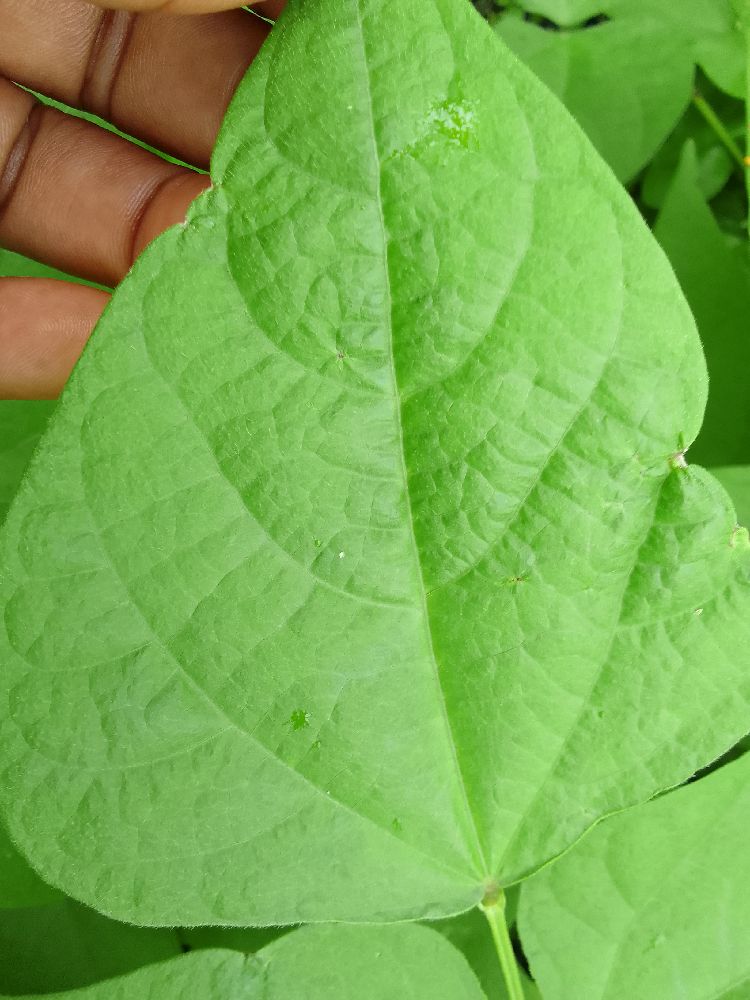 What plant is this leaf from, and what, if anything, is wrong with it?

maize, healthy
